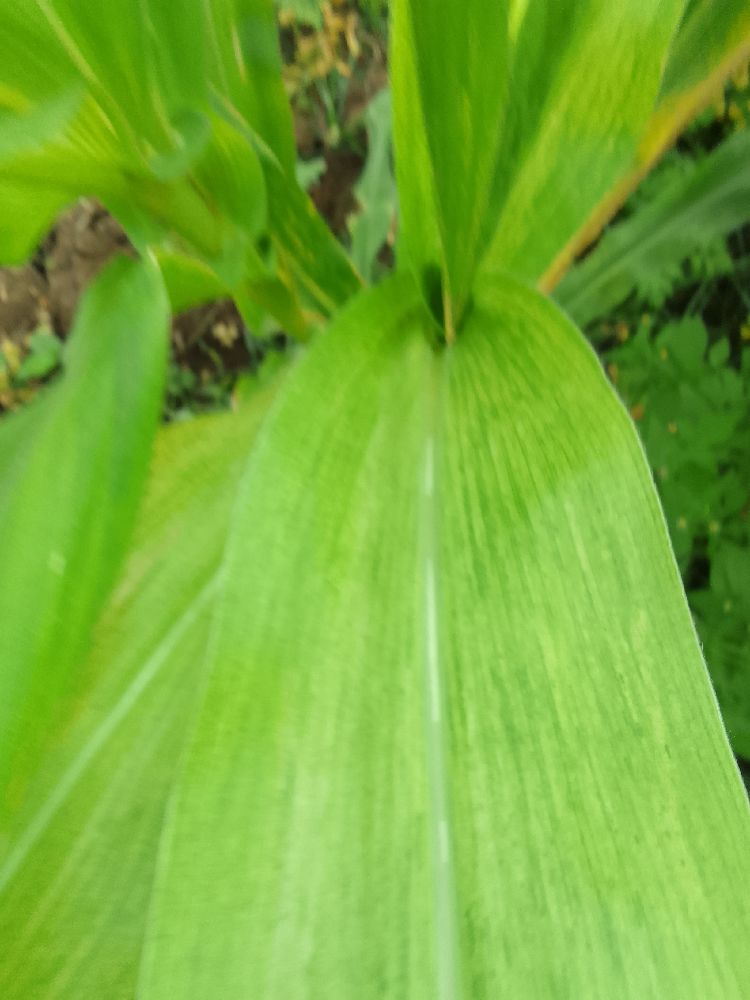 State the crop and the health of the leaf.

maize, maize lethal necrosis
